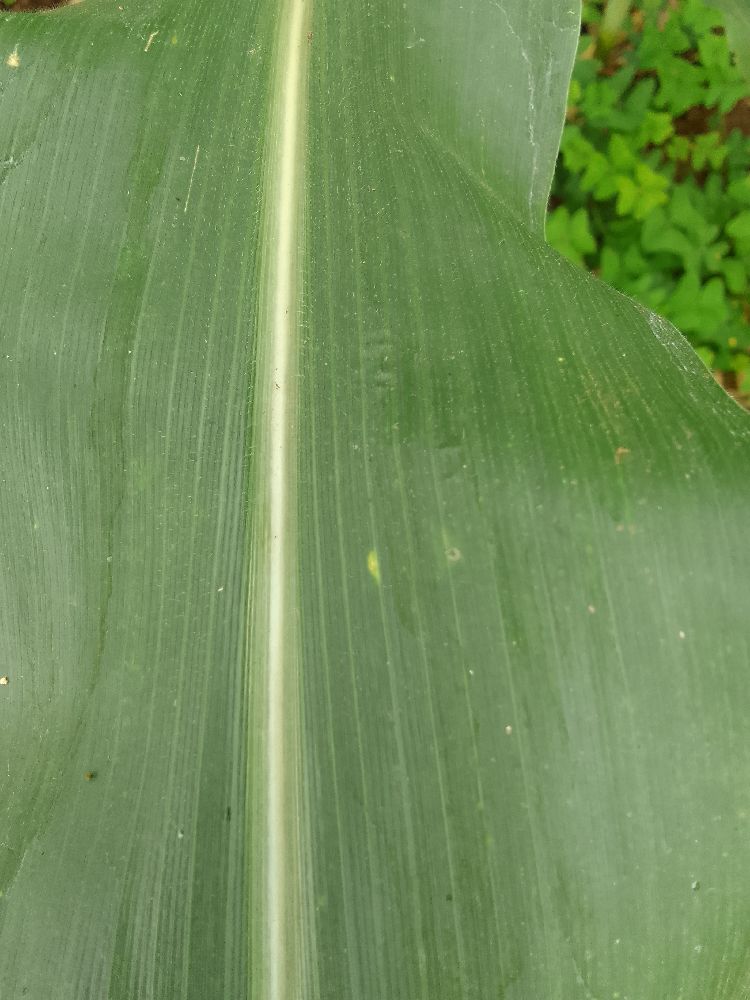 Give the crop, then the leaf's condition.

maize, healthy
